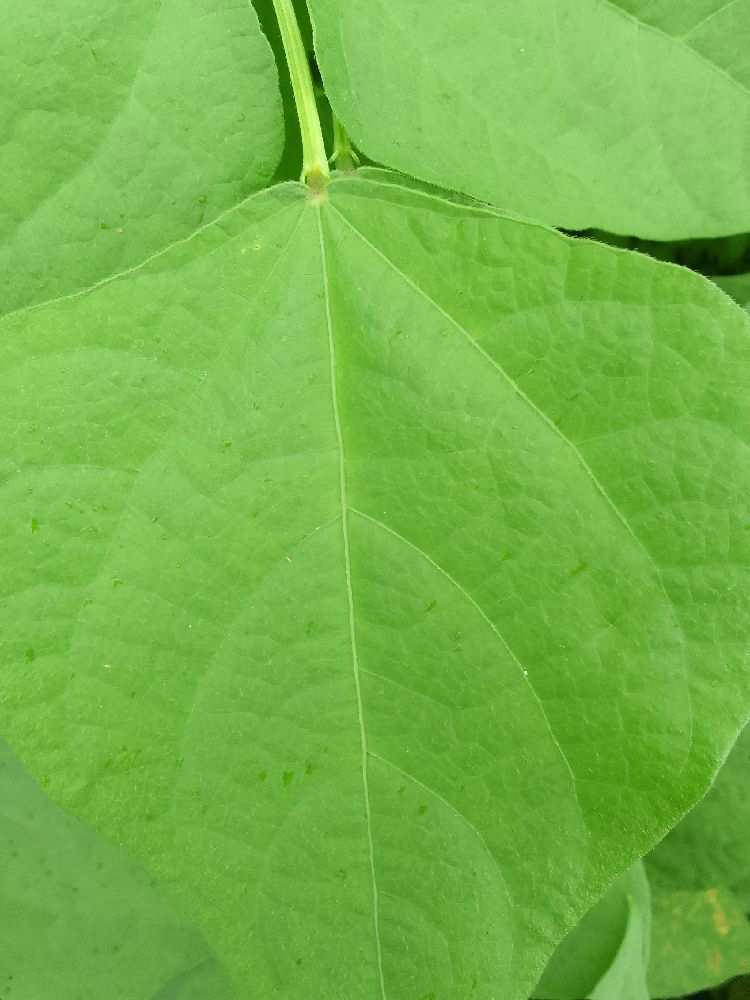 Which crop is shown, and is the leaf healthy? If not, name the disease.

common bean, healthy
